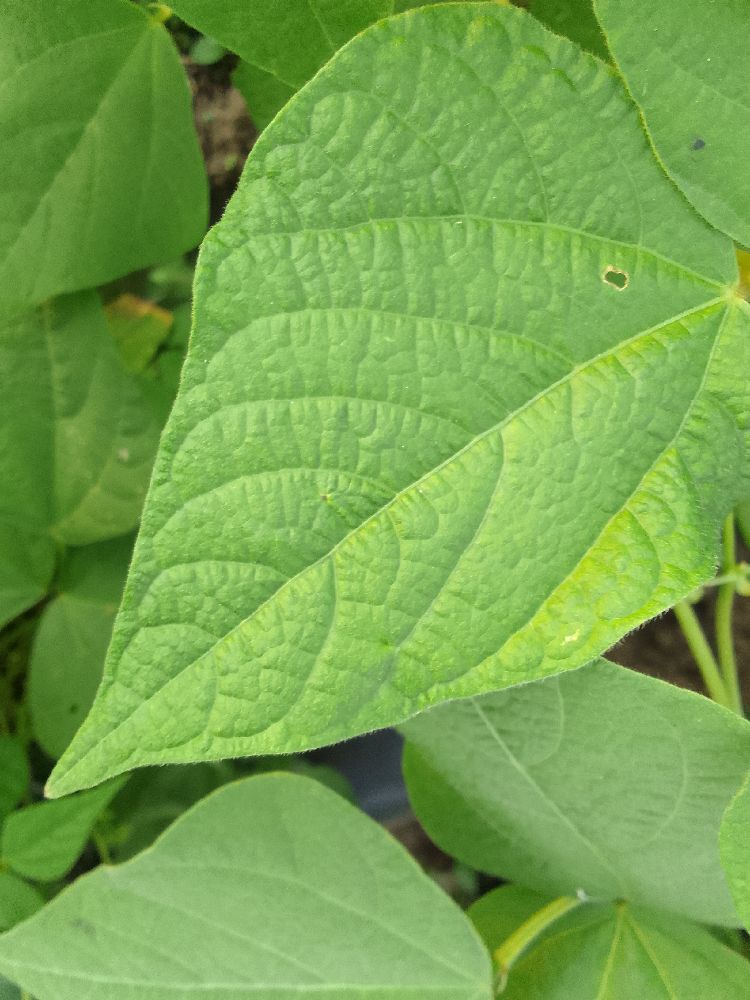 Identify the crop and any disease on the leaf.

common bean, healthy
